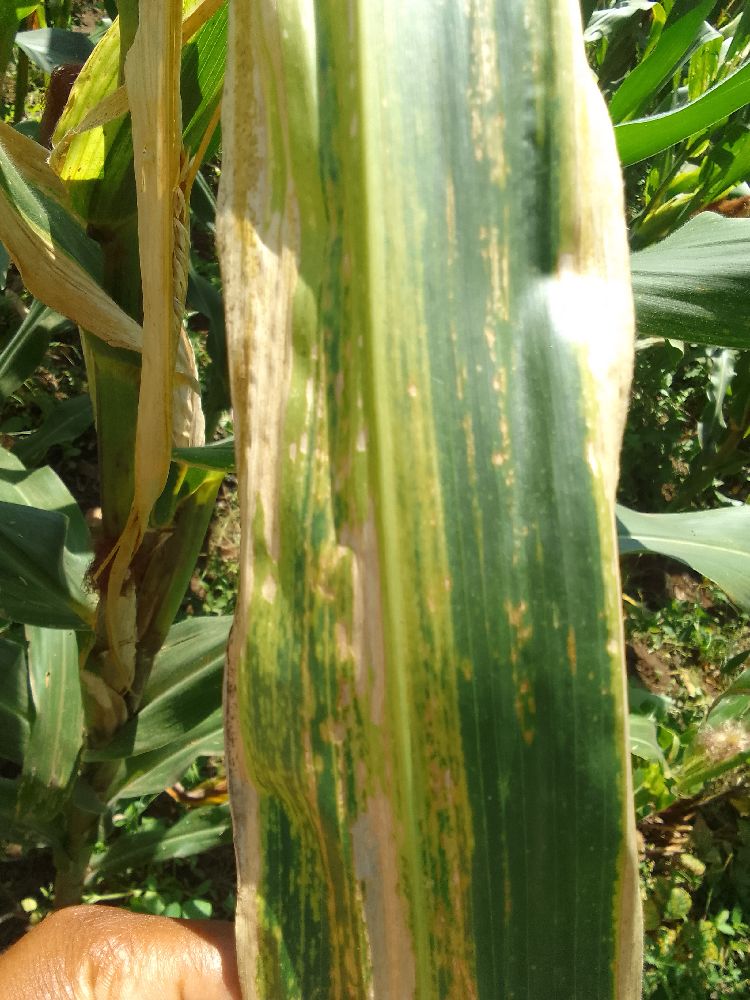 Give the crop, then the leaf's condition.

maize, maize lethal necrosis
